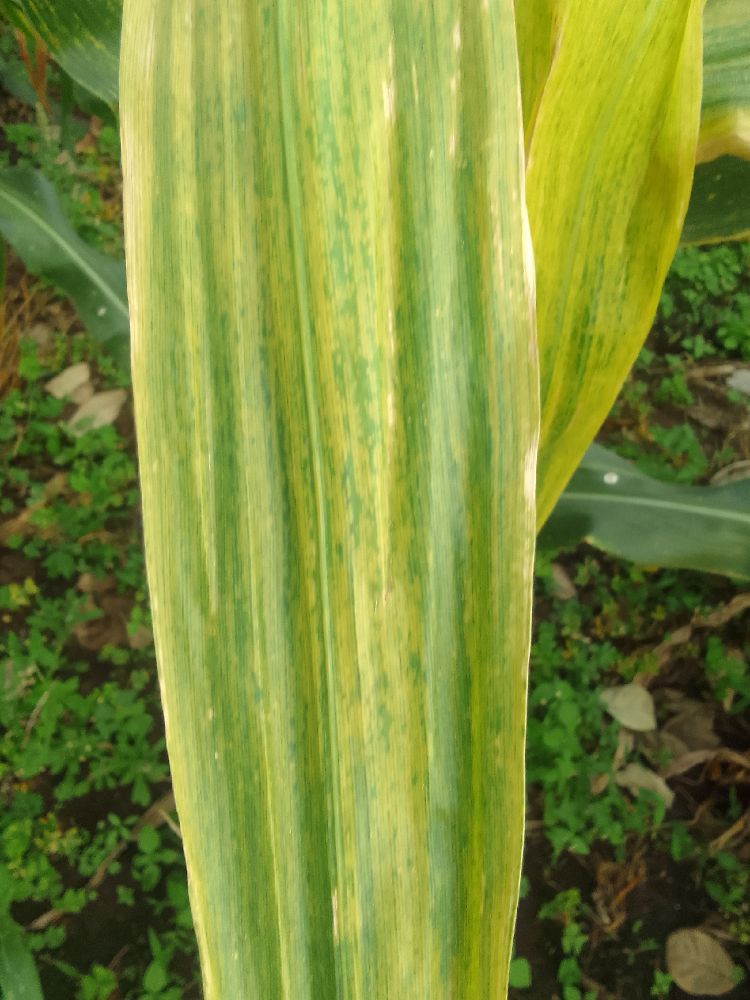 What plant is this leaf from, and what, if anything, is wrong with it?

maize, maize lethal necrosis
